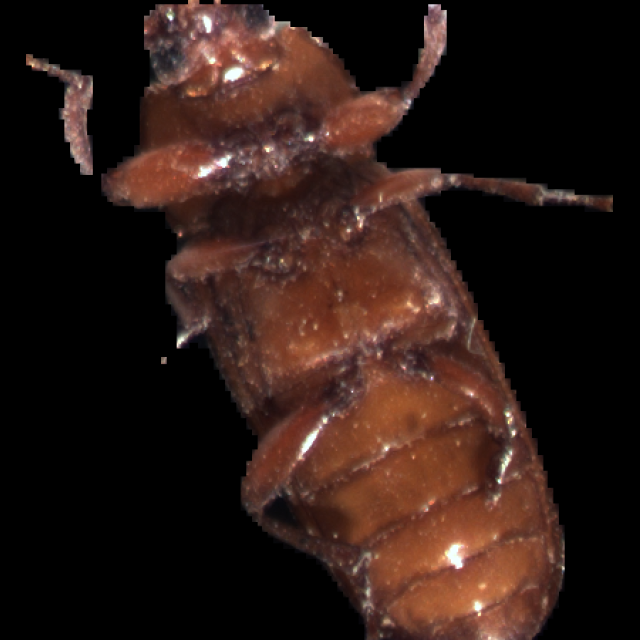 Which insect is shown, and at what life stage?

mealworm beetle
